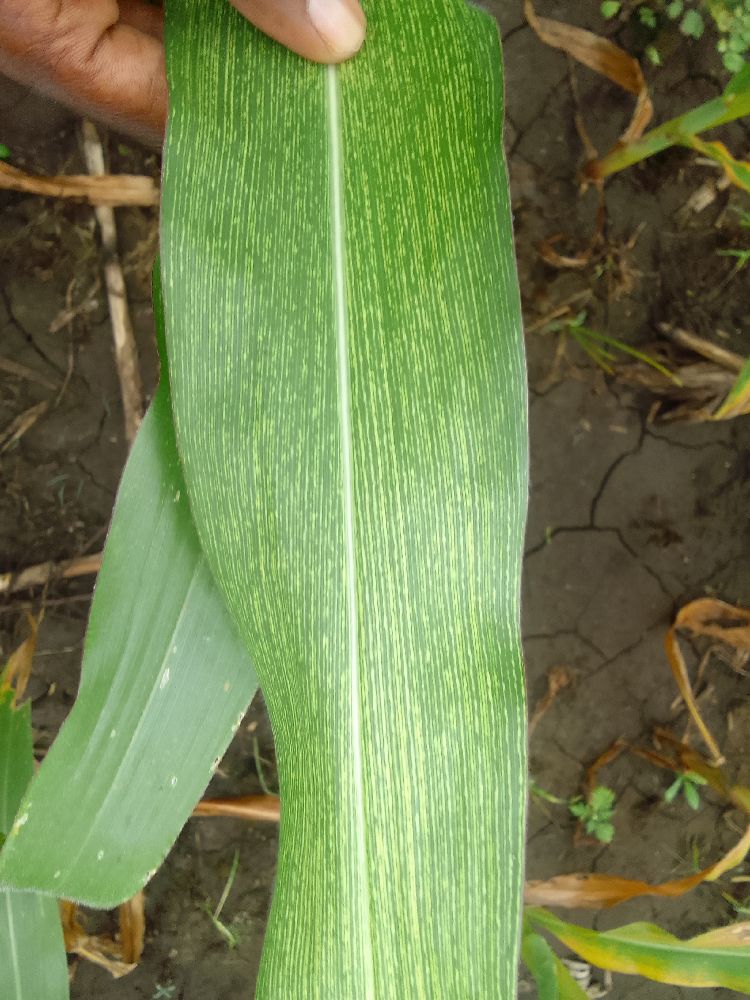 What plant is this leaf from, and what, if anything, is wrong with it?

maize, maize streak virus
